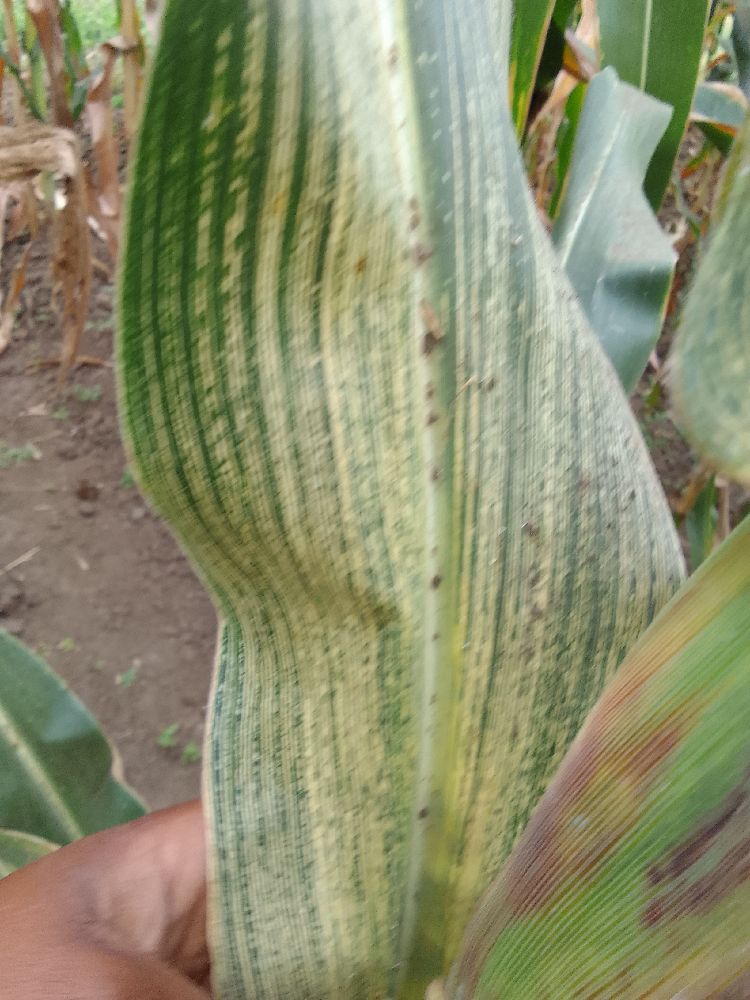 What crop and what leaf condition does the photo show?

maize, maize streak virus
